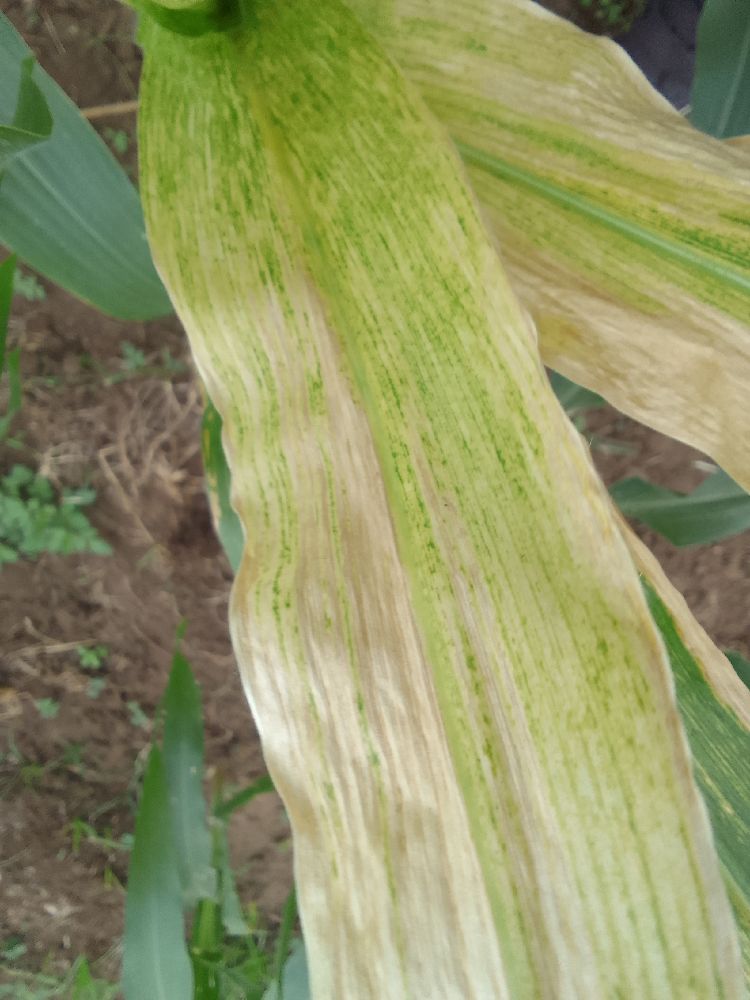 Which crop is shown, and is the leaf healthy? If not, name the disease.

maize, maize lethal necrosis
